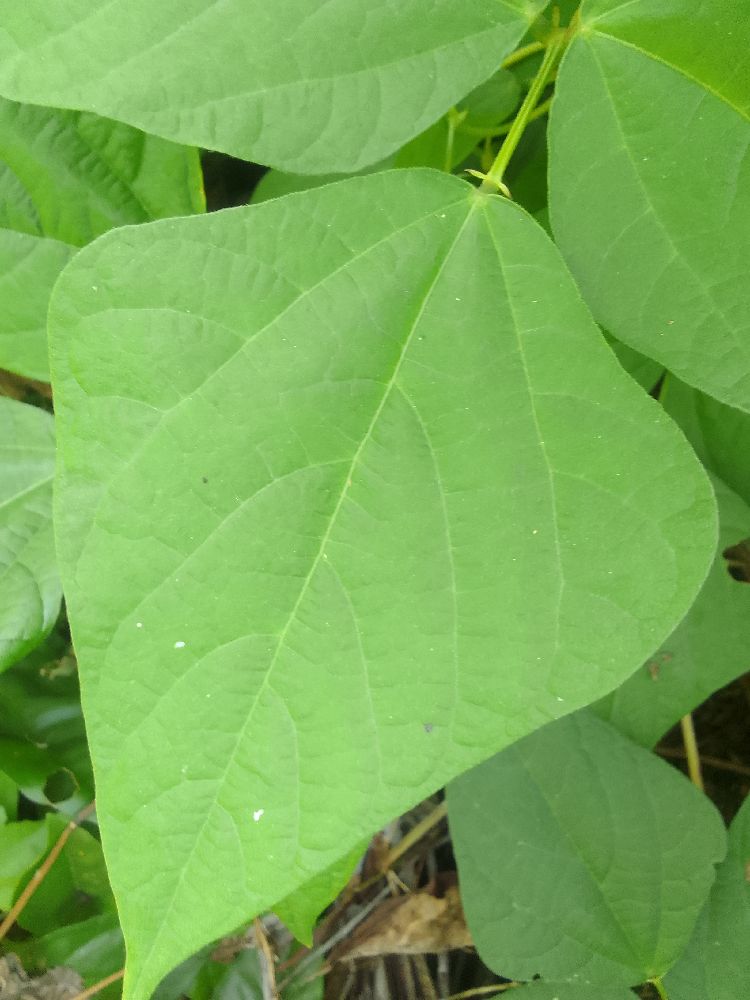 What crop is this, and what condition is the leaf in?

common bean, healthy
